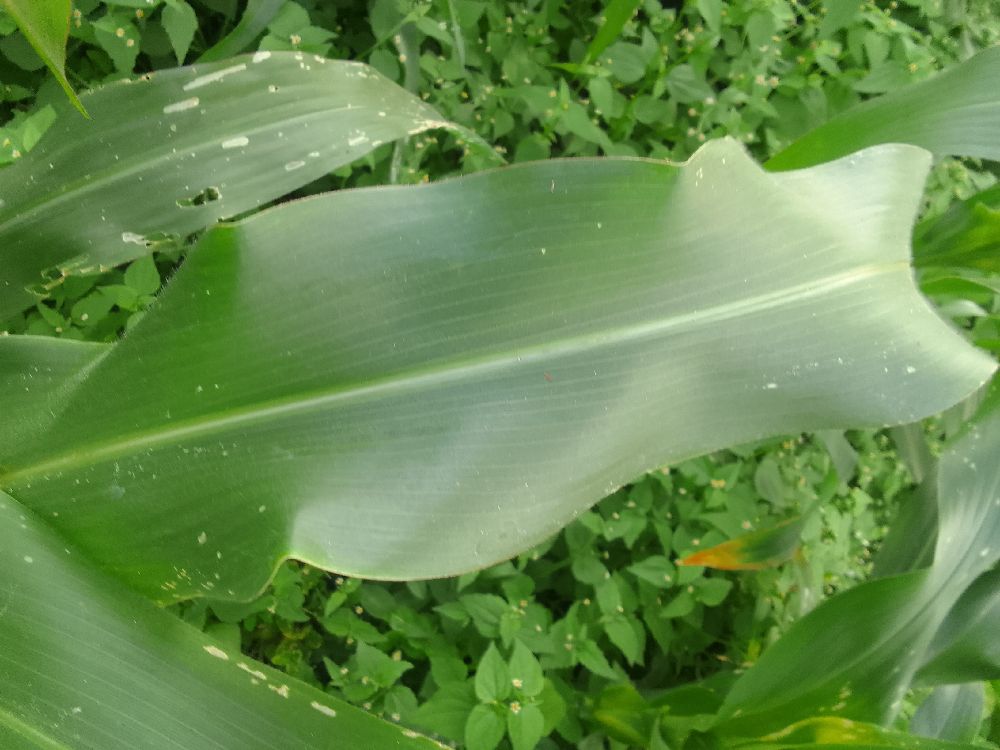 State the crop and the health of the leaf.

maize, healthy
